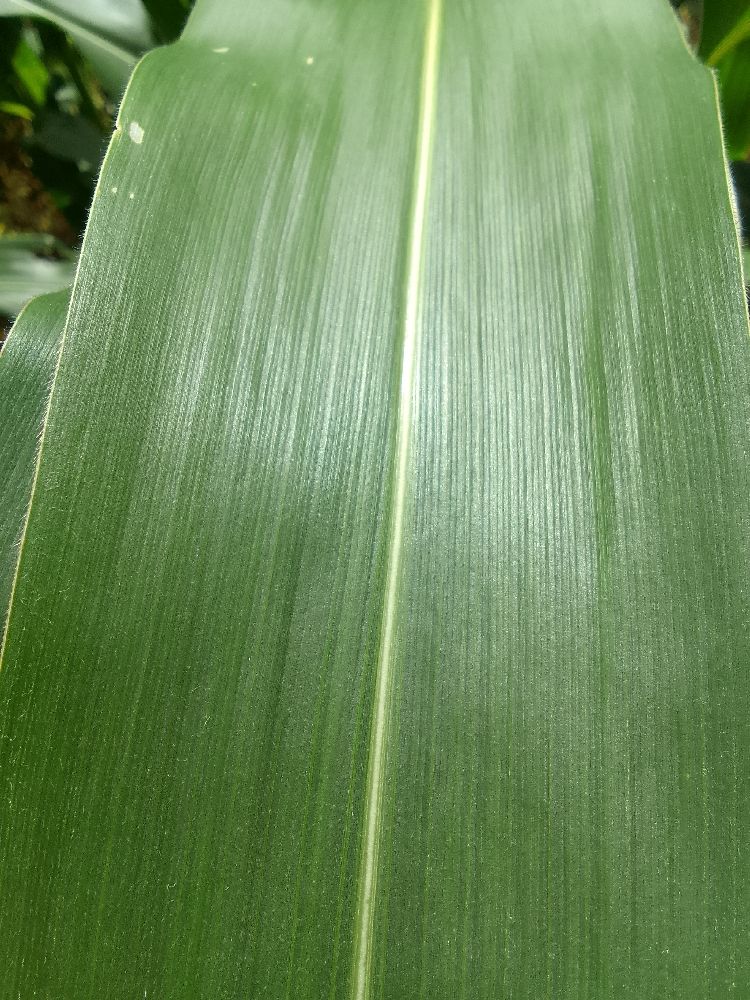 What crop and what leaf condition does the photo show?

maize, healthy
